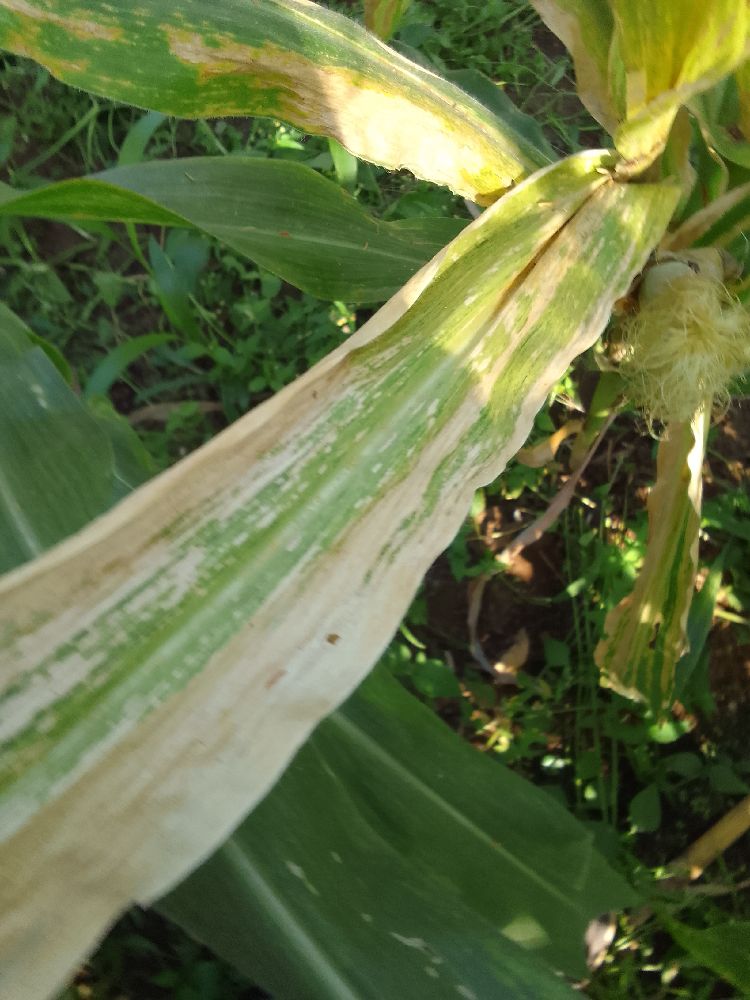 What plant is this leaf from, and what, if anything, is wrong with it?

maize, maize lethal necrosis
